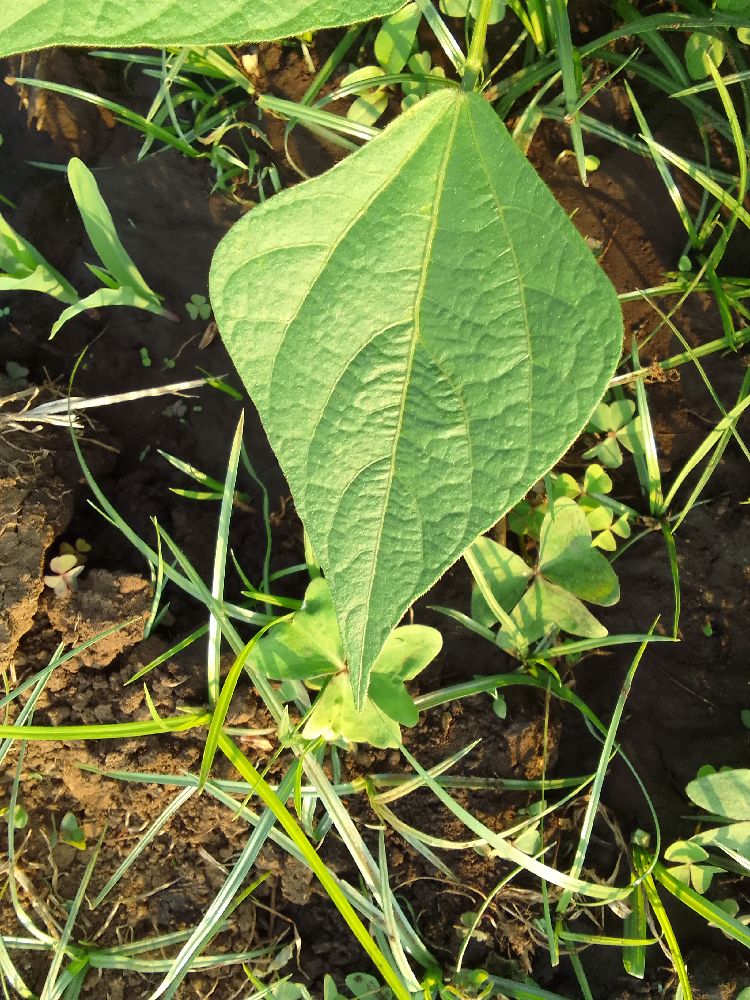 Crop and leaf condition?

common bean, healthy
